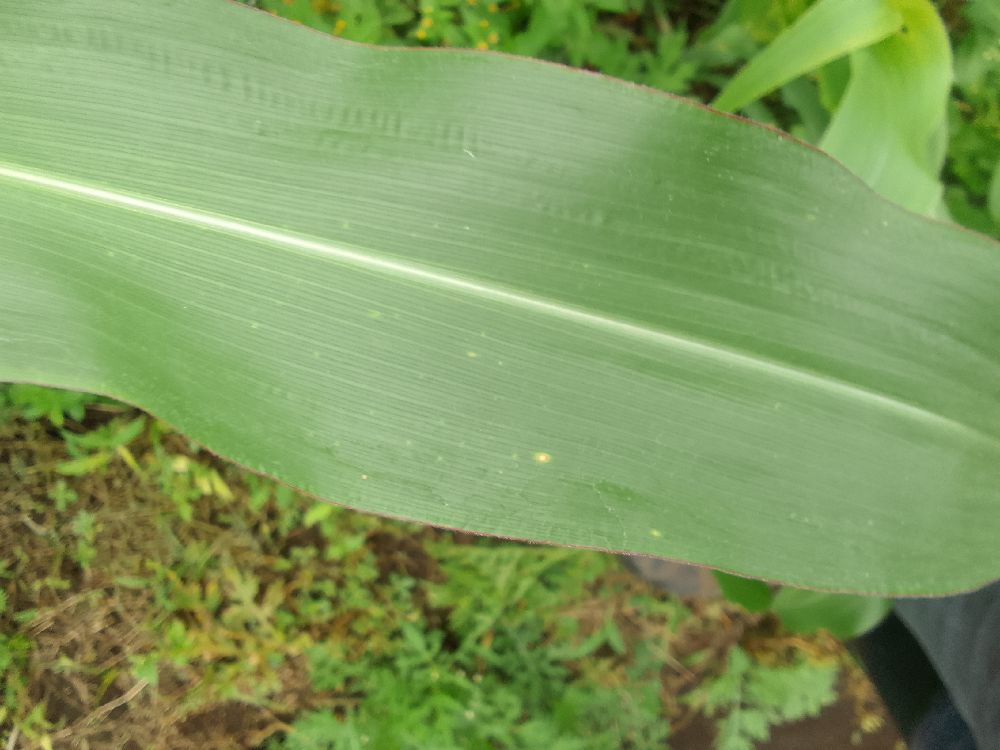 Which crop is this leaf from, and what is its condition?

maize, healthy
